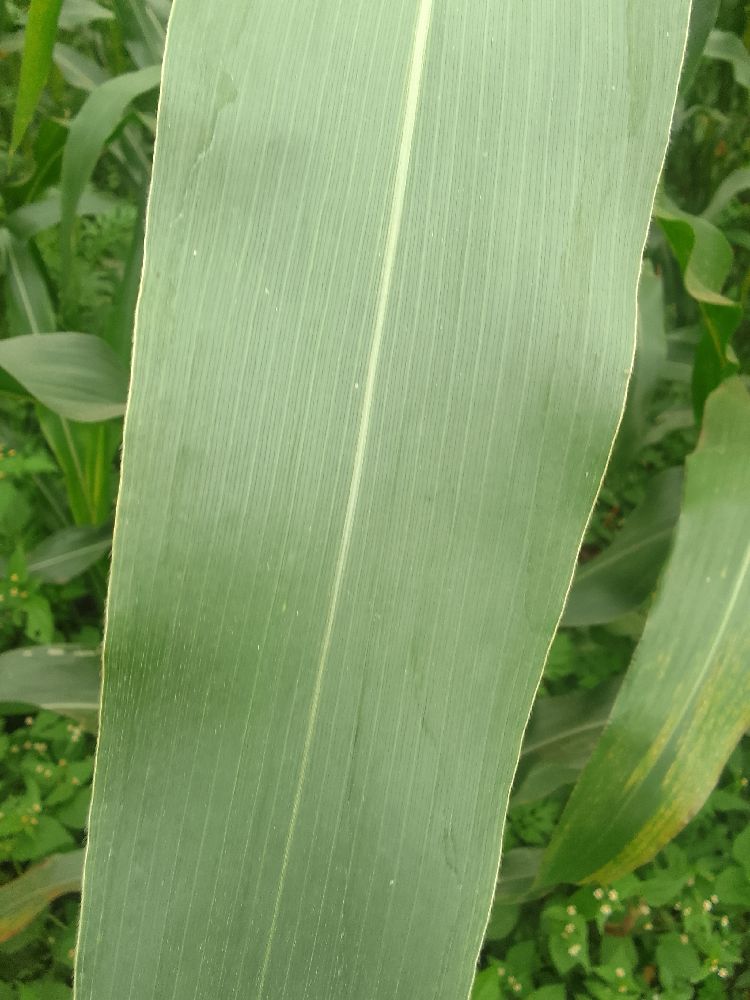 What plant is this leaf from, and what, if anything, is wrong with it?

maize, healthy
